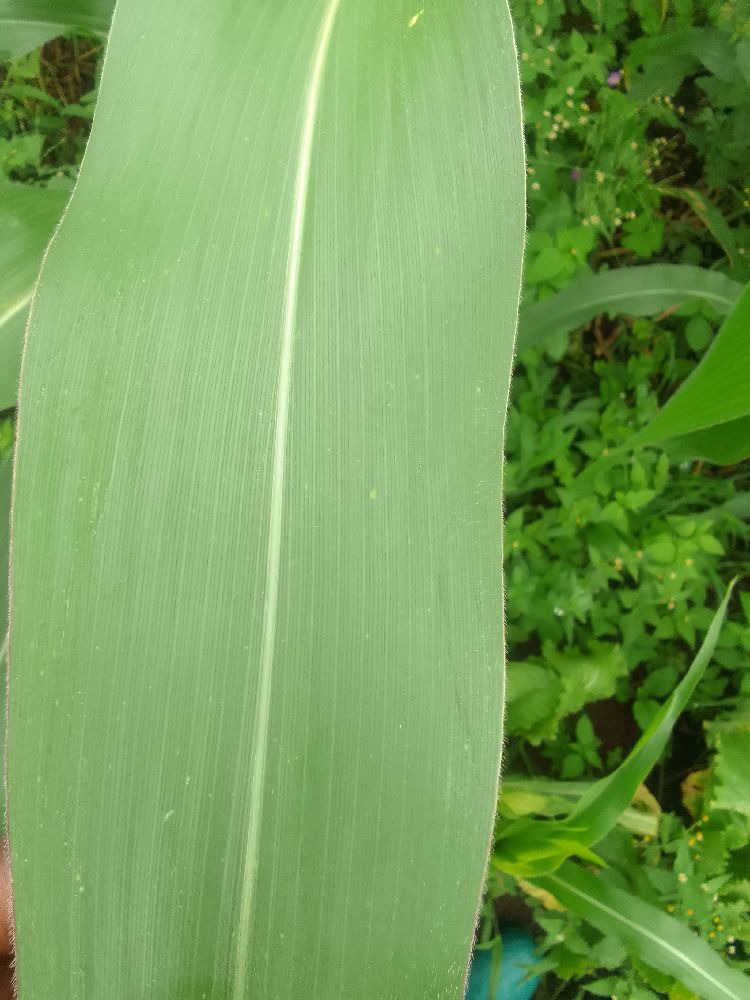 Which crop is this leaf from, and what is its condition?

maize, healthy
